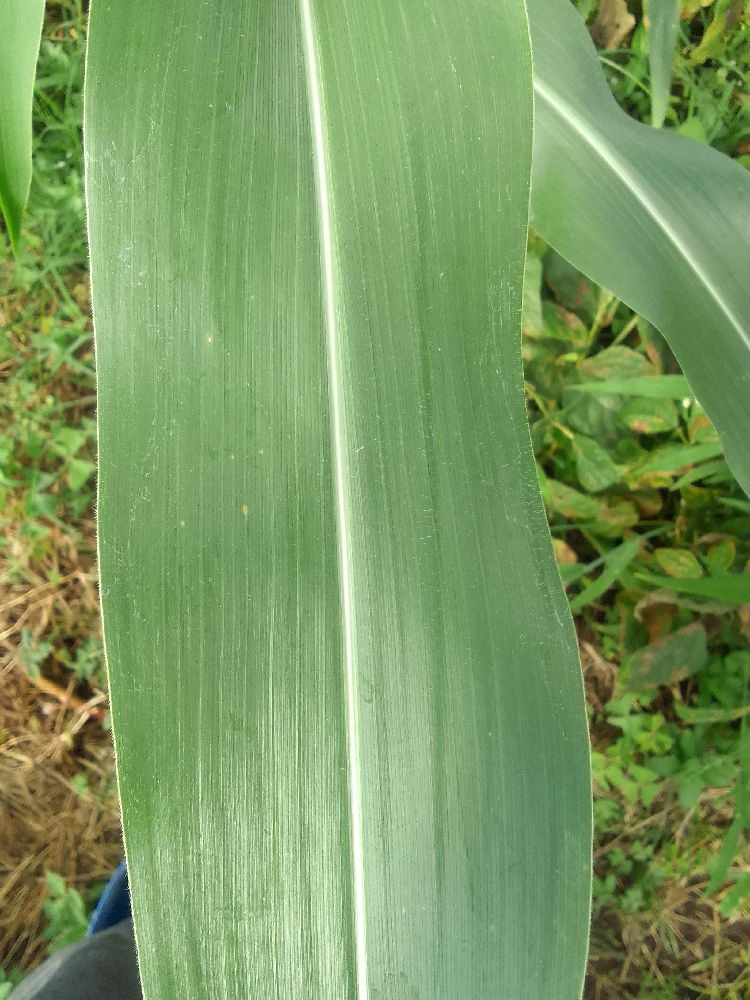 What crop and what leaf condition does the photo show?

maize, healthy
